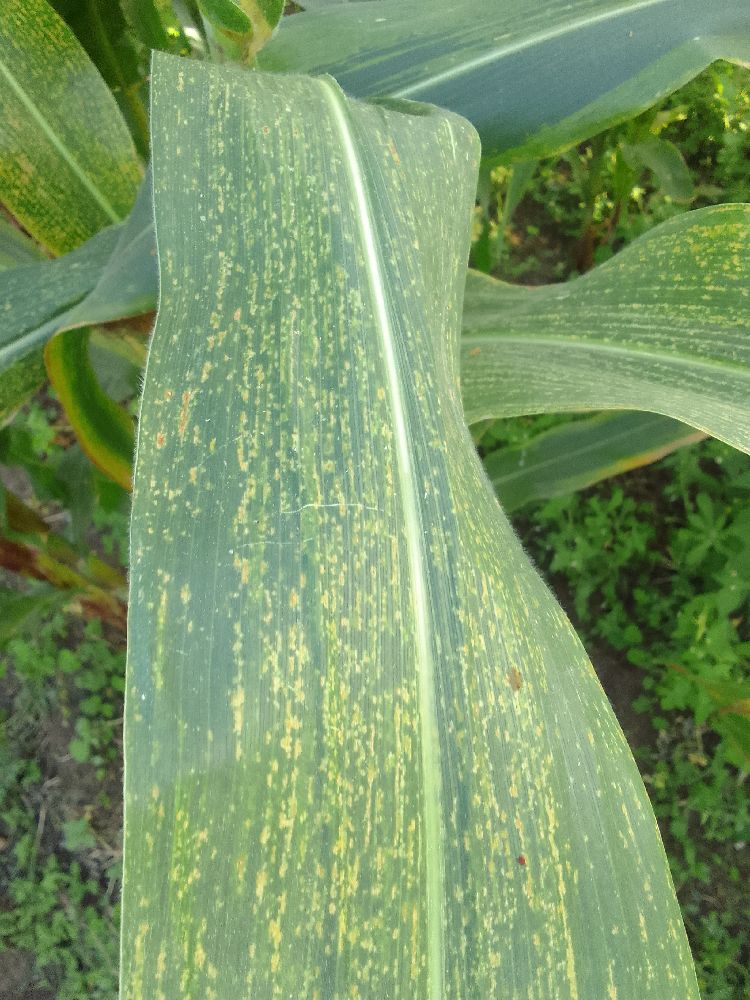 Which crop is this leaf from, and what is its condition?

maize, maize lethal necrosis
